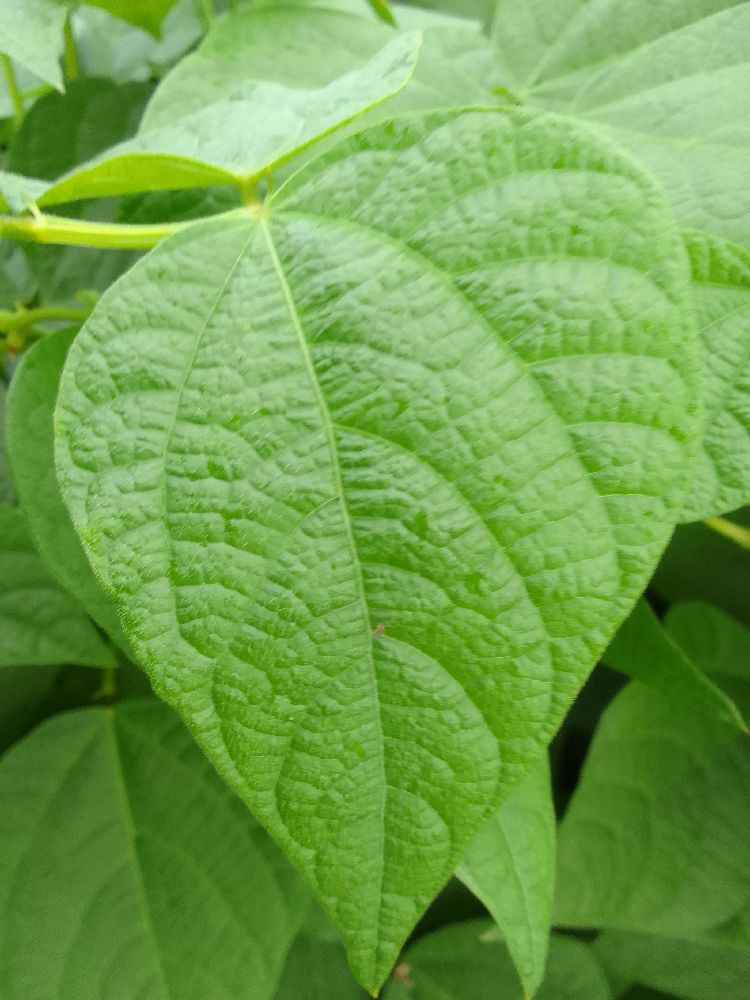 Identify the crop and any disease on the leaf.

common bean, healthy
